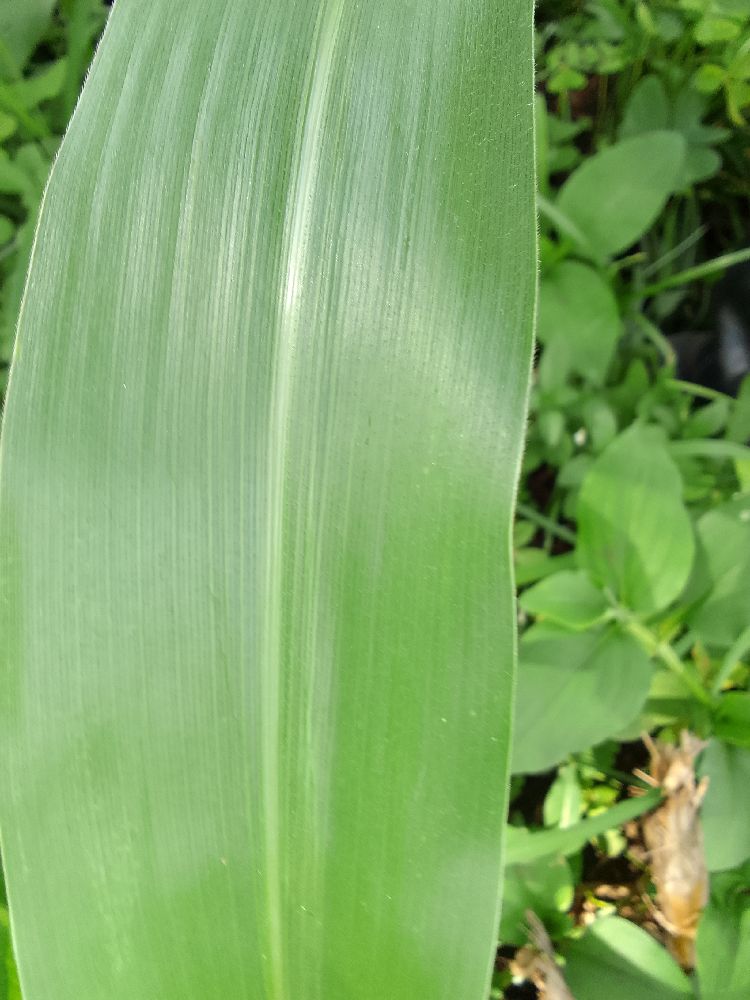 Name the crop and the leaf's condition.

maize, healthy
